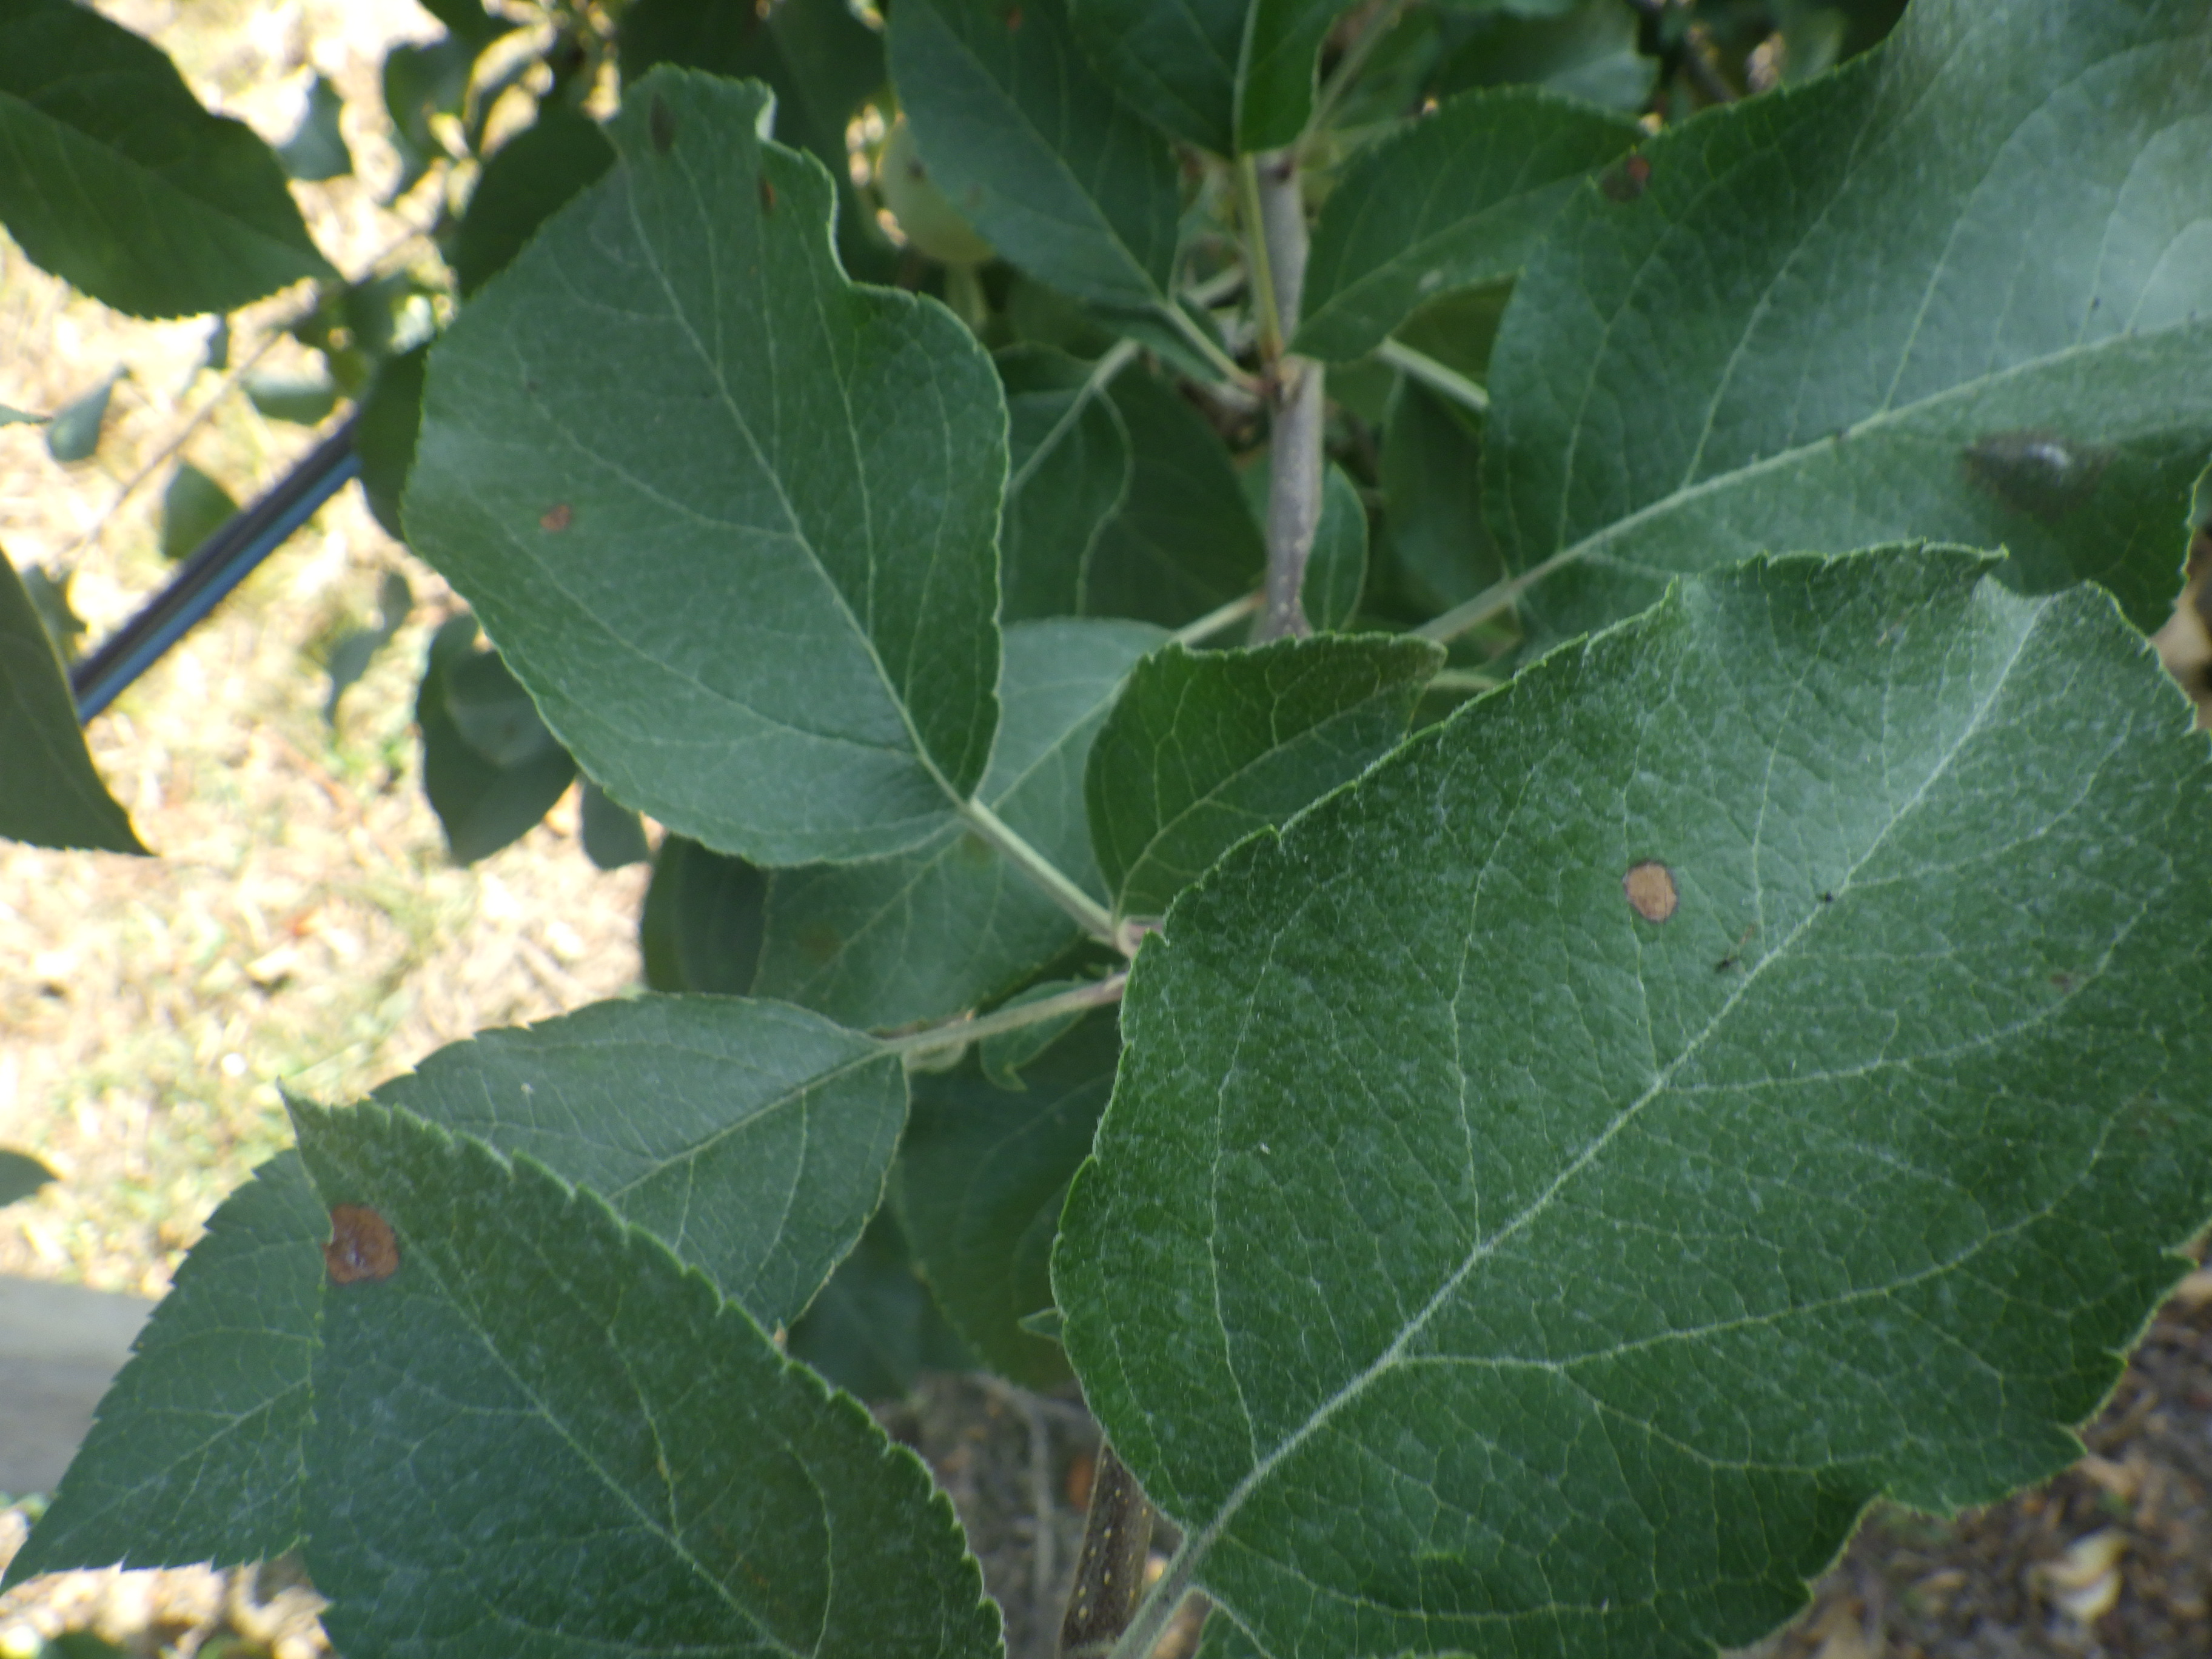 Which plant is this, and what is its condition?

apple, alternaria, aphids, scab
